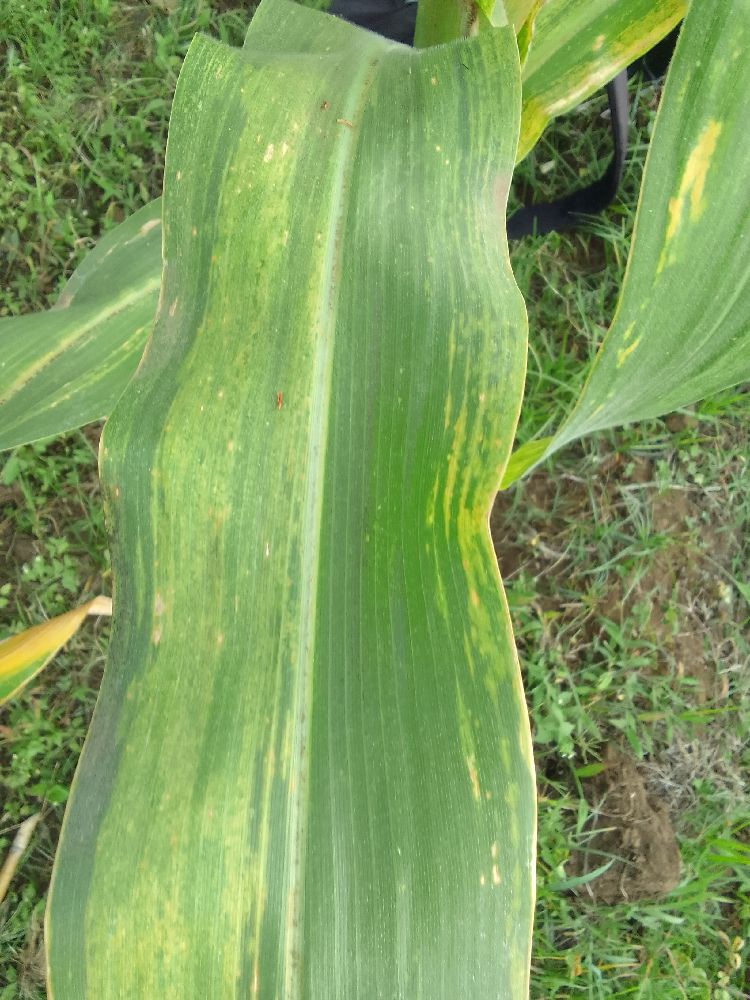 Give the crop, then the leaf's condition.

maize, maize lethal necrosis
